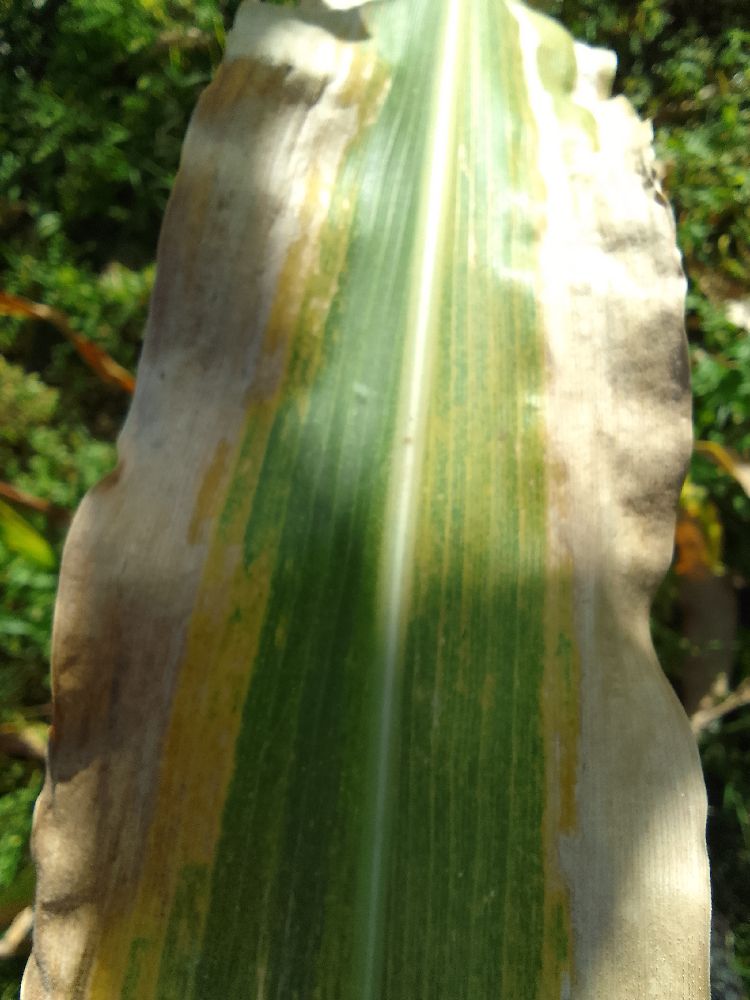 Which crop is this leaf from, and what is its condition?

maize, maize lethal necrosis
